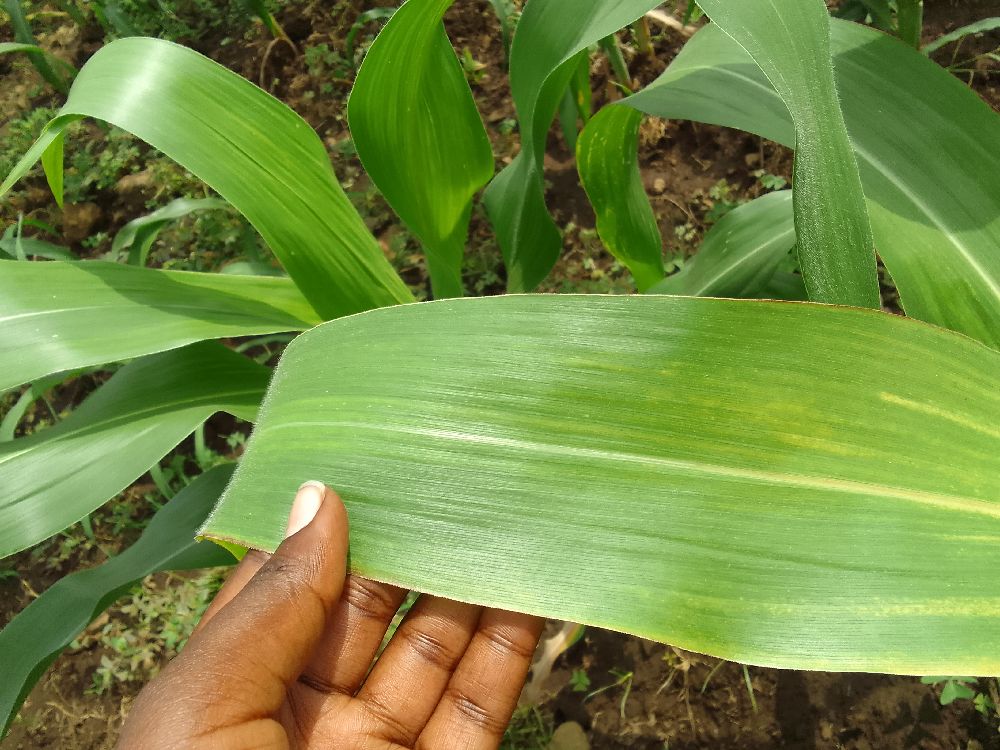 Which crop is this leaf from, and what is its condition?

maize, maize lethal necrosis
